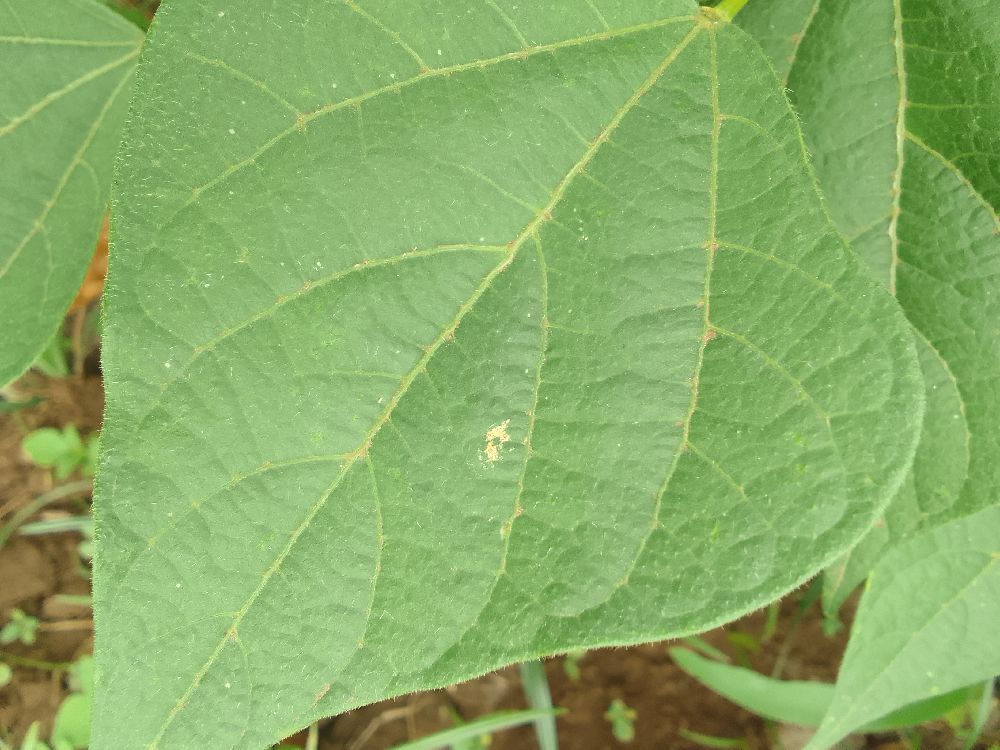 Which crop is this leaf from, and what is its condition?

common bean, healthy
